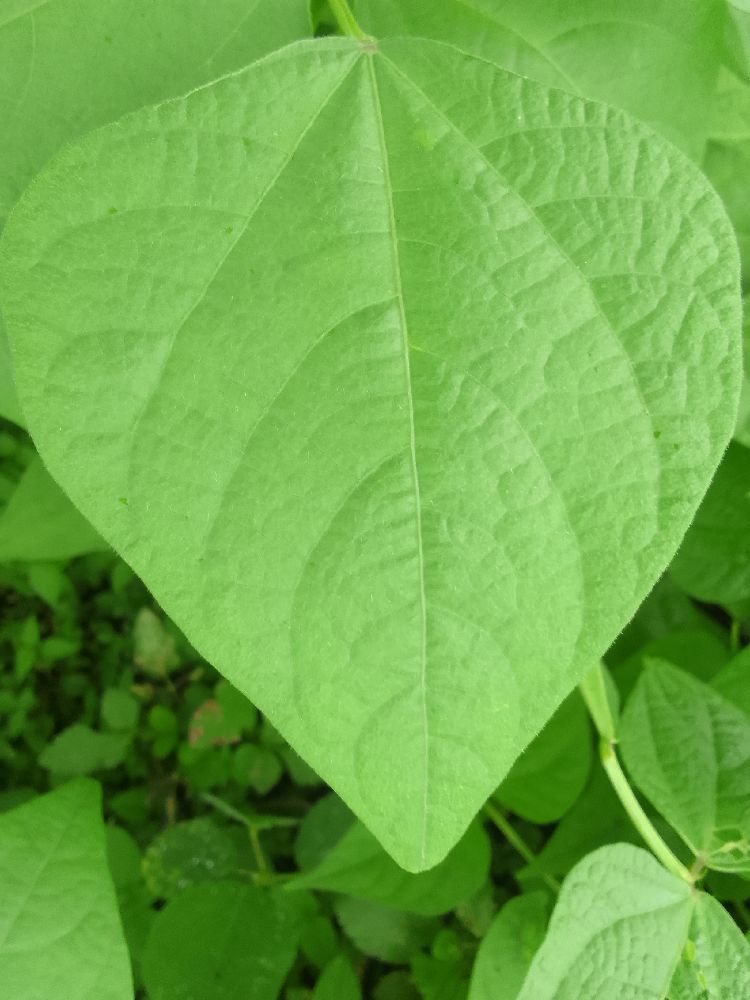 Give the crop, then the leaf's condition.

common bean, healthy
